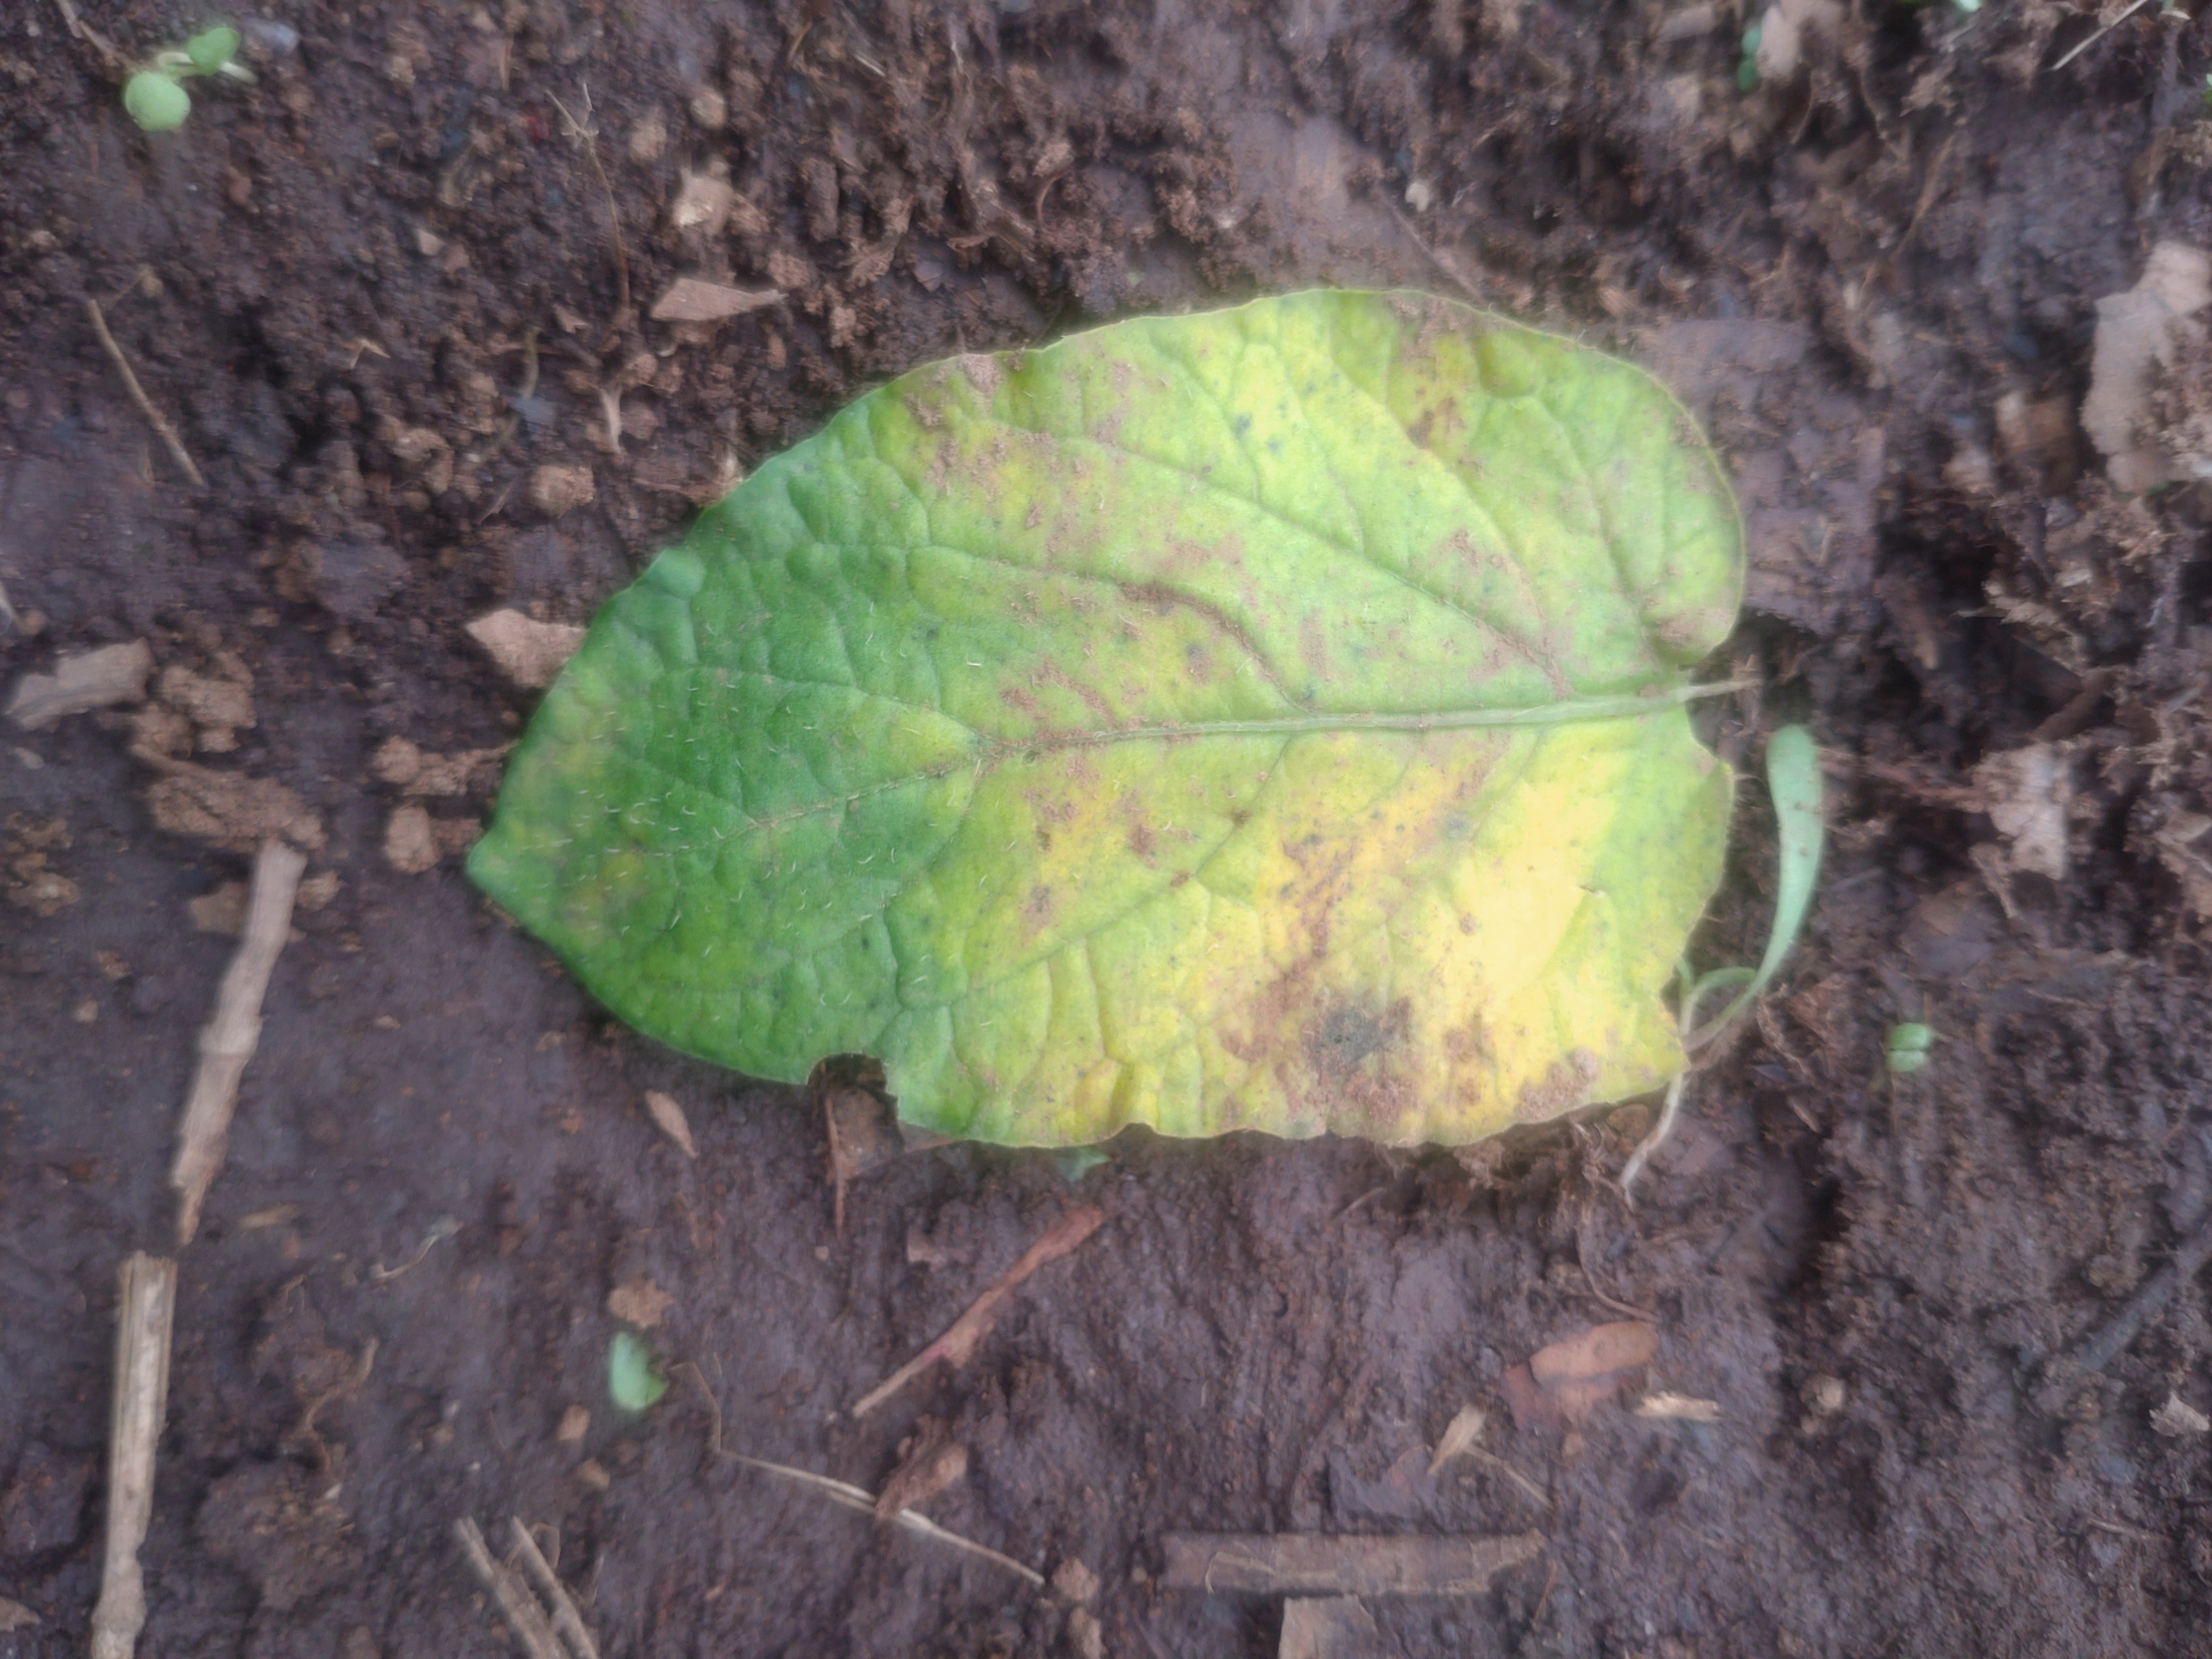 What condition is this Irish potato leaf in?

late blight
